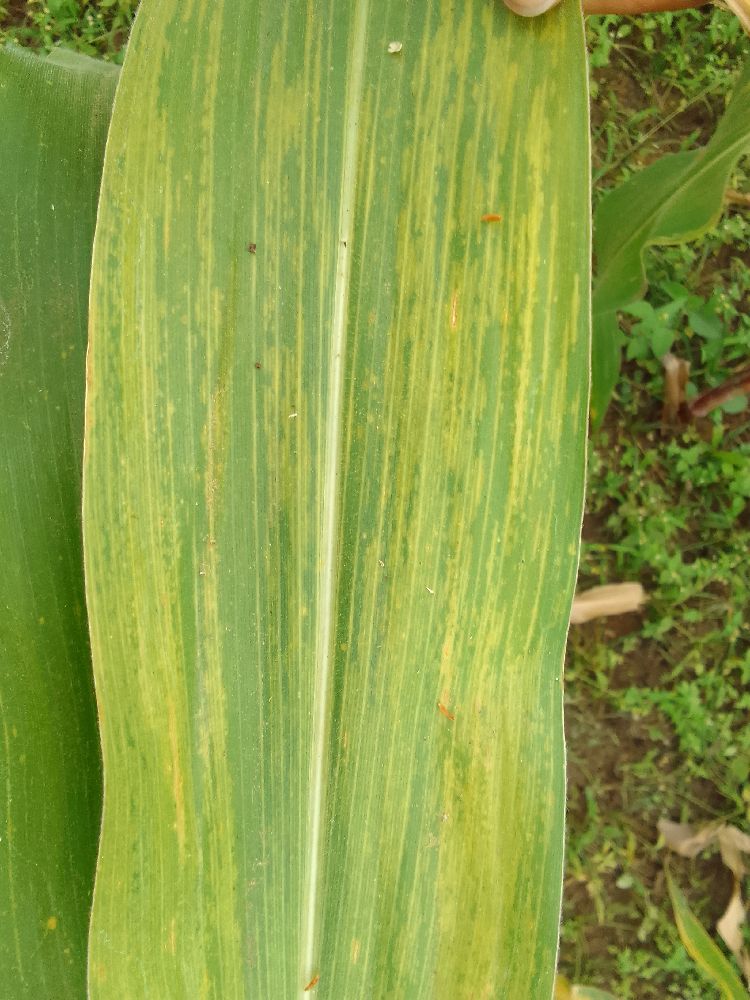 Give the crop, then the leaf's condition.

maize, maize lethal necrosis
